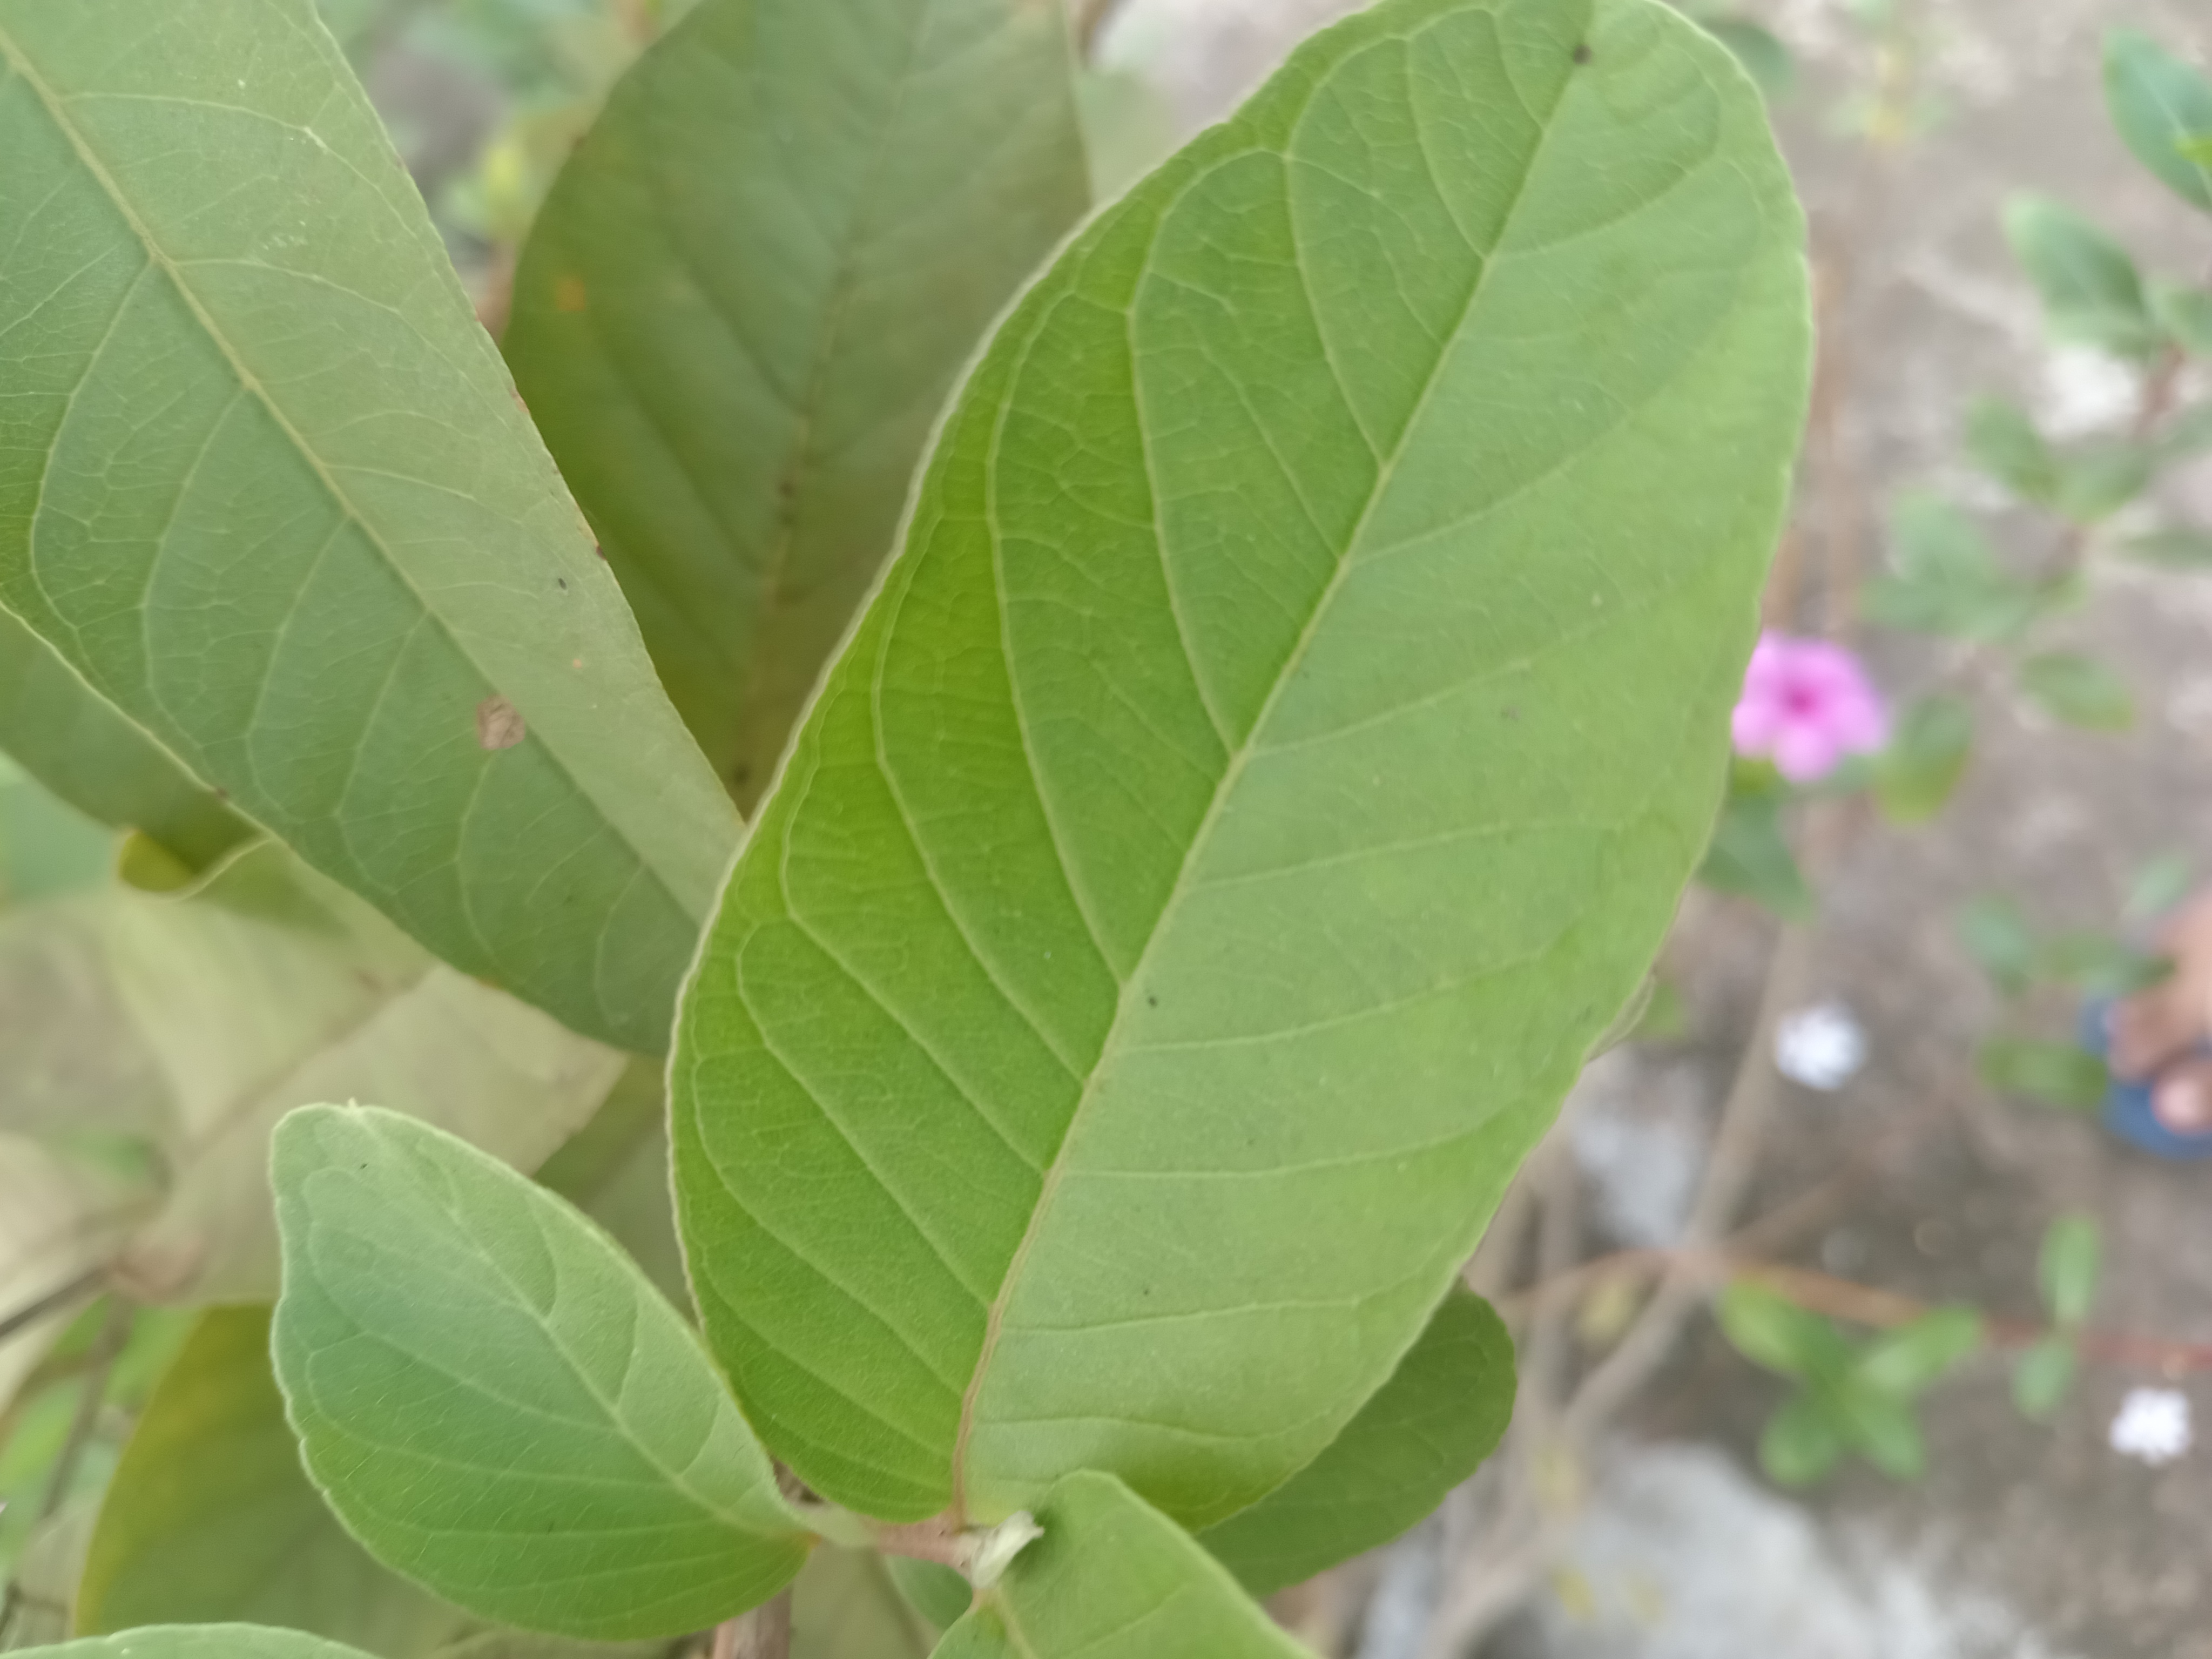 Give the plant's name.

guava
